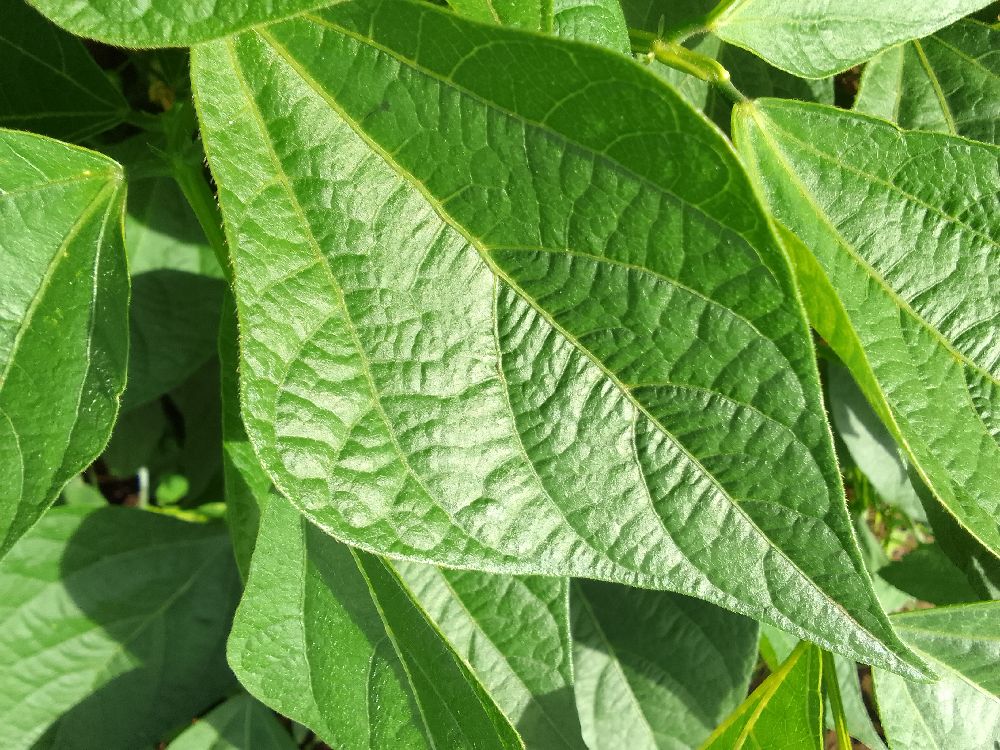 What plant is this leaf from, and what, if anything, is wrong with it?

common bean, healthy
